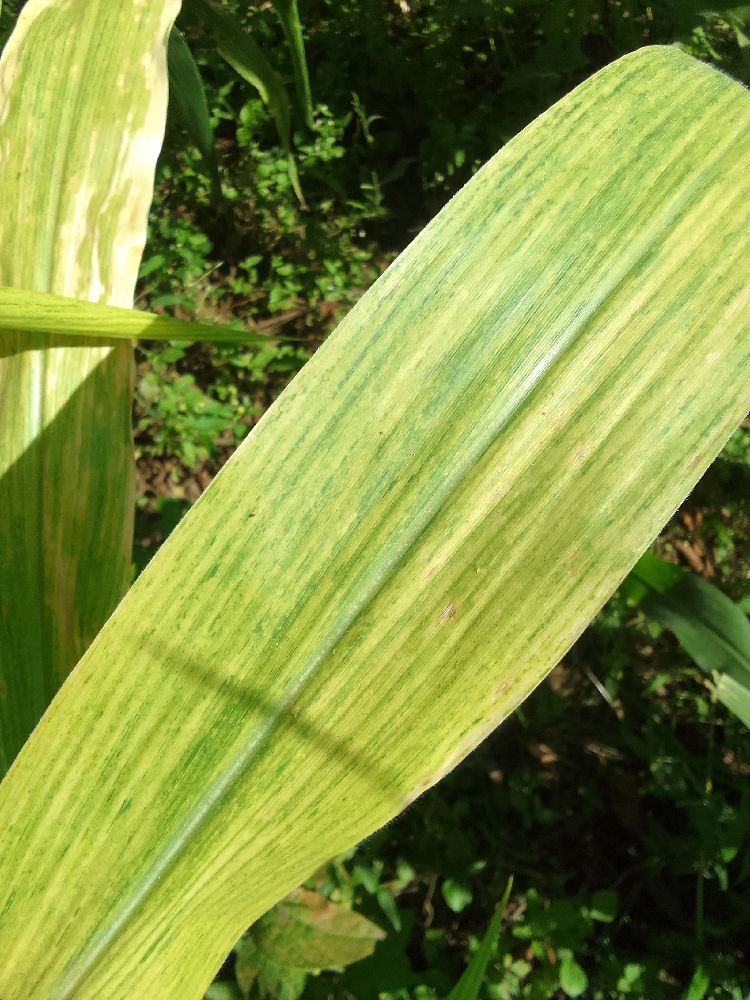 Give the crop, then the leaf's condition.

maize, maize lethal necrosis
